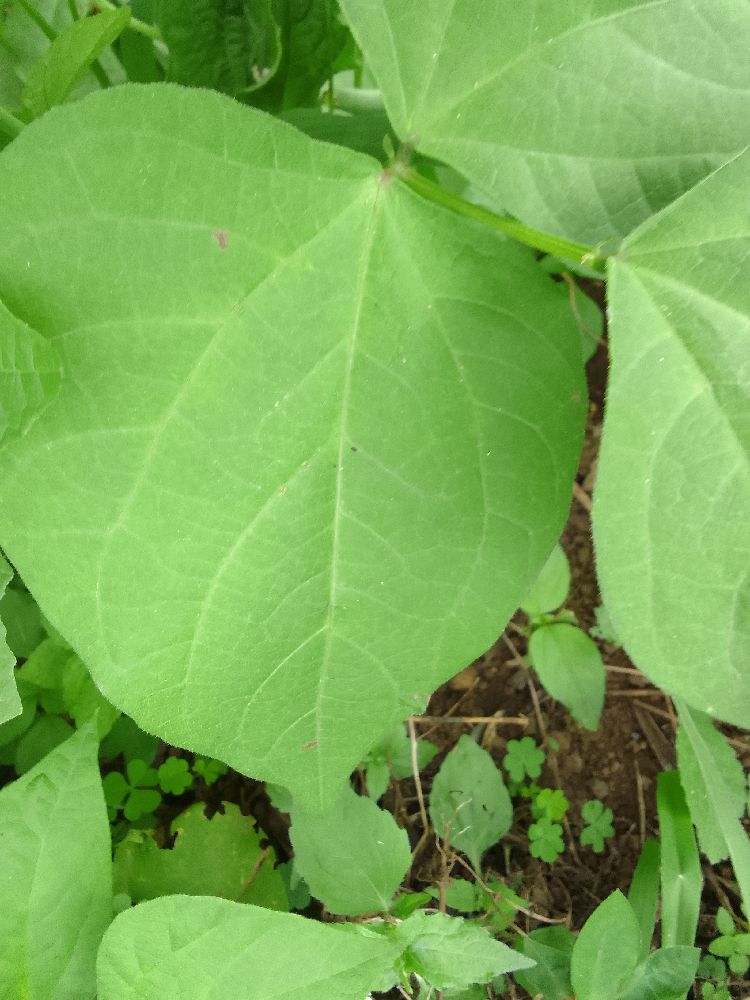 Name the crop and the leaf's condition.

common bean, healthy
